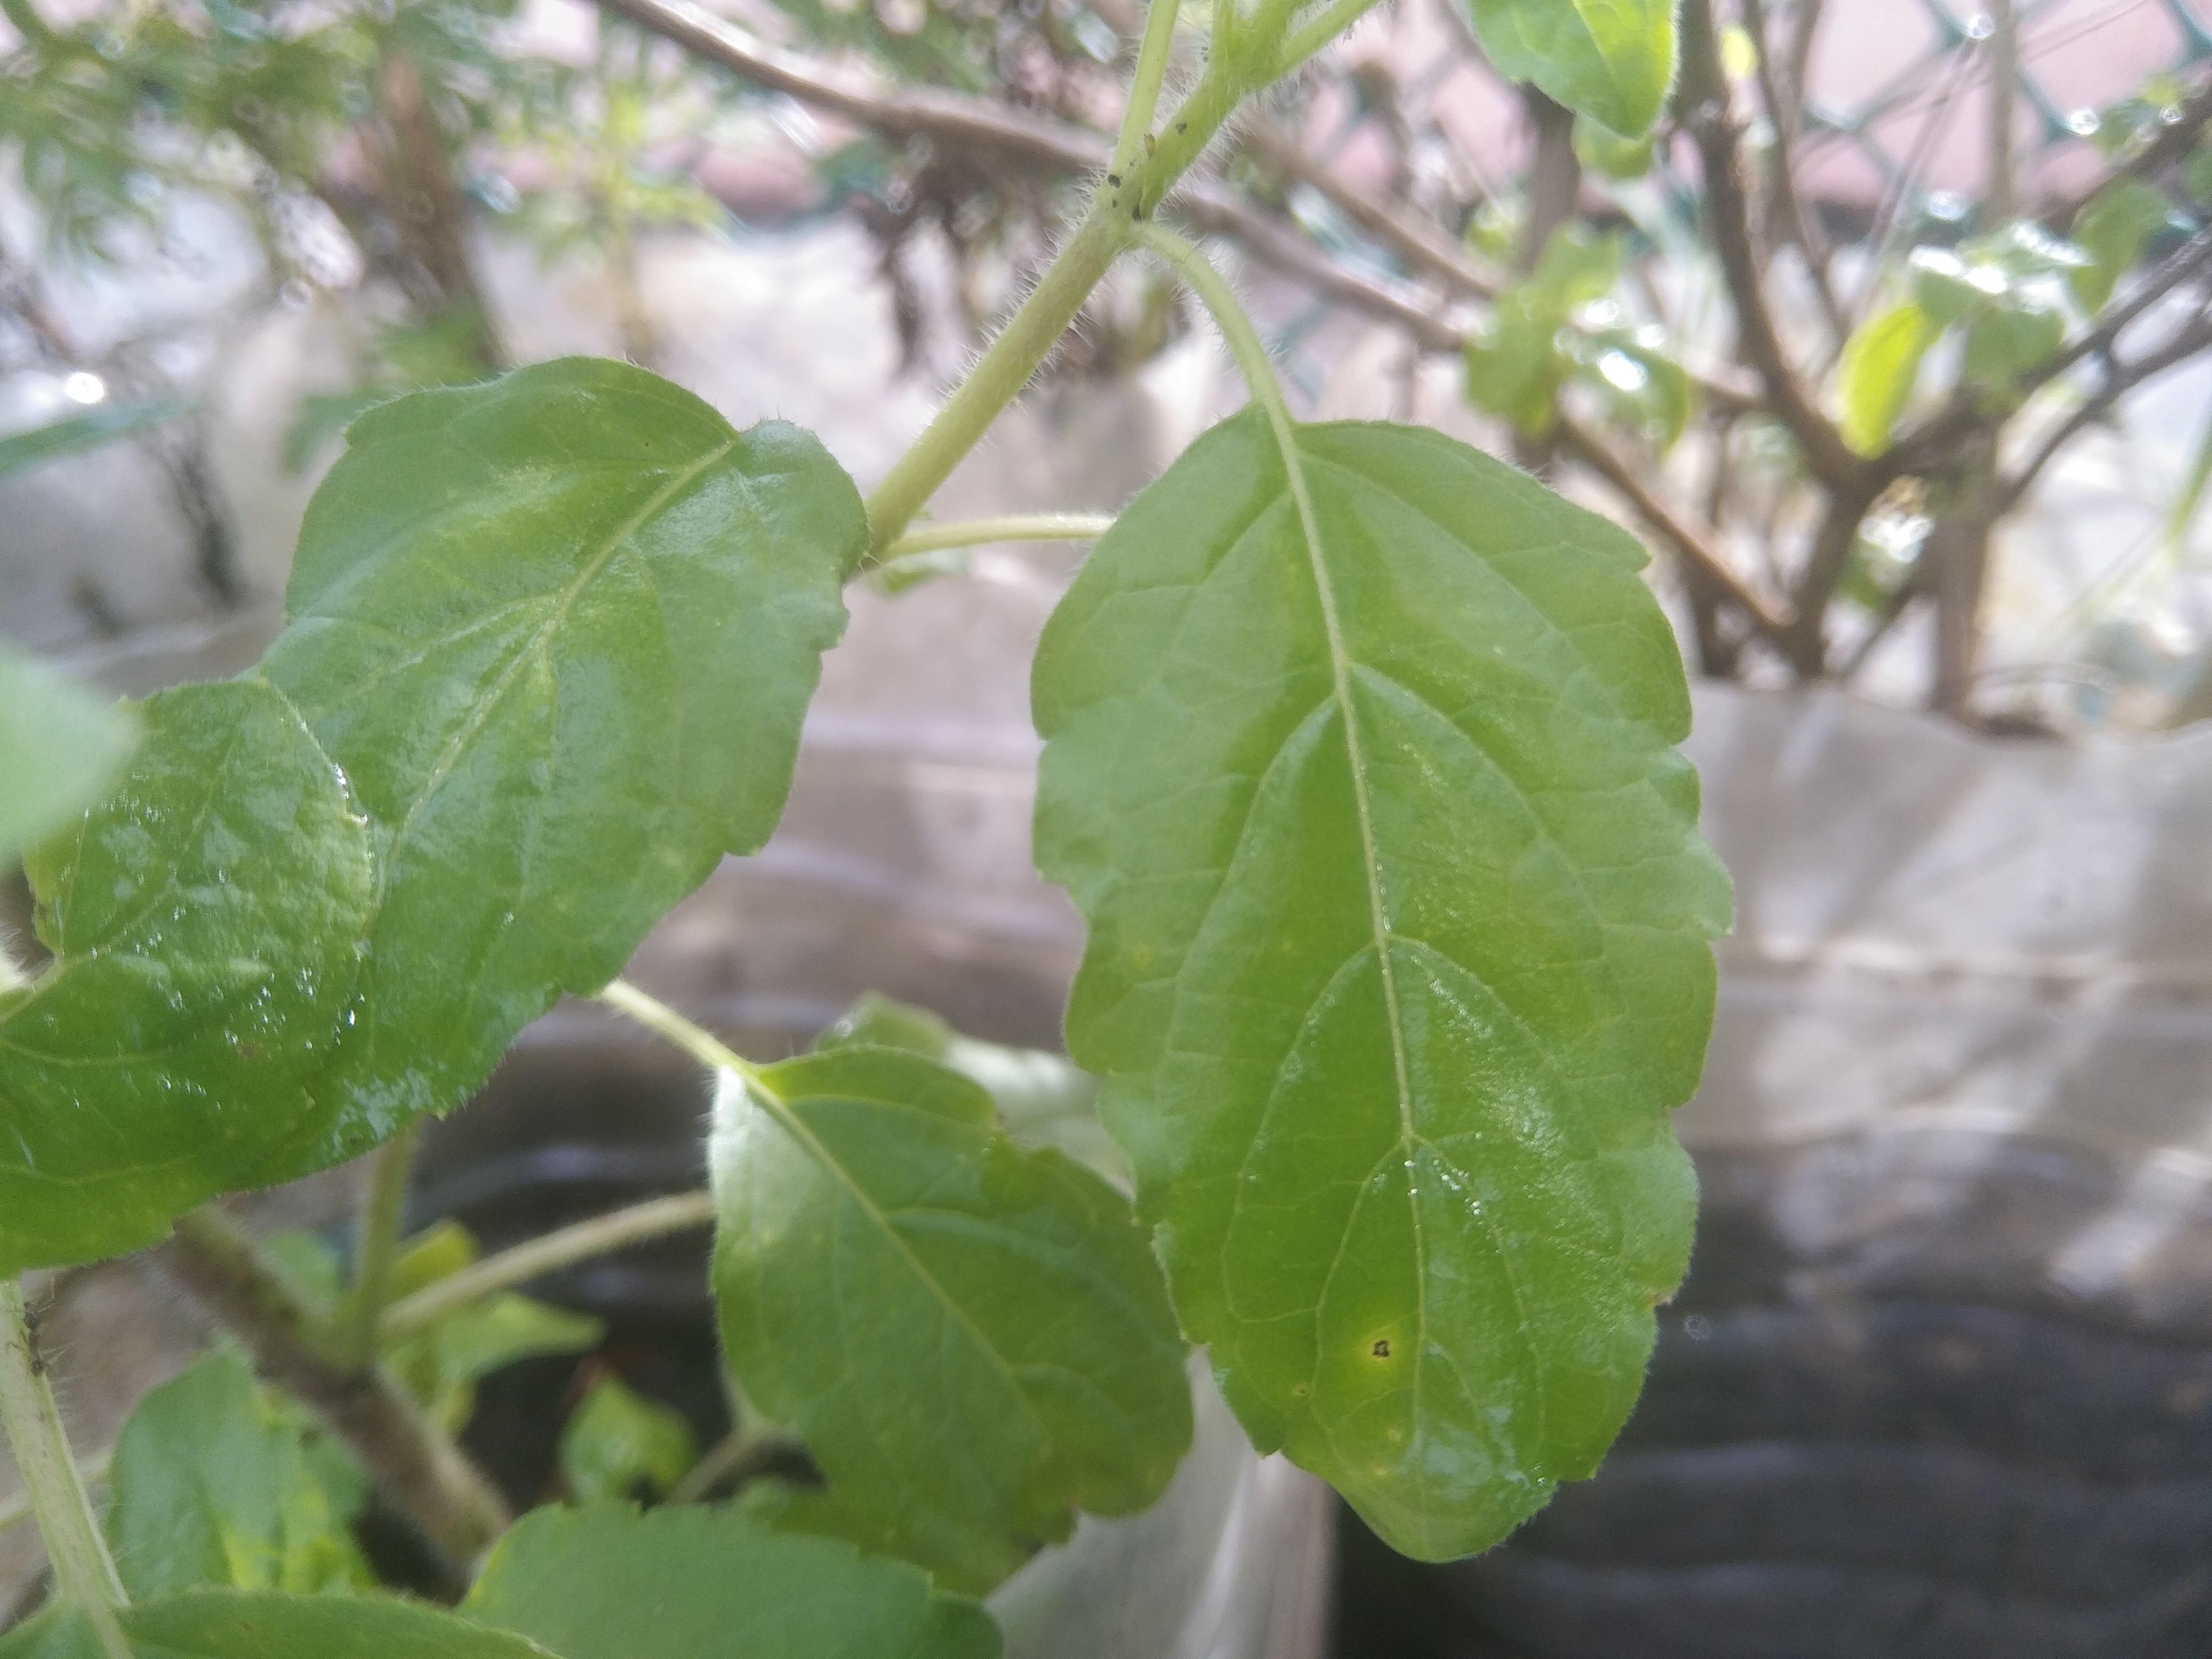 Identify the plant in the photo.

tulshi
